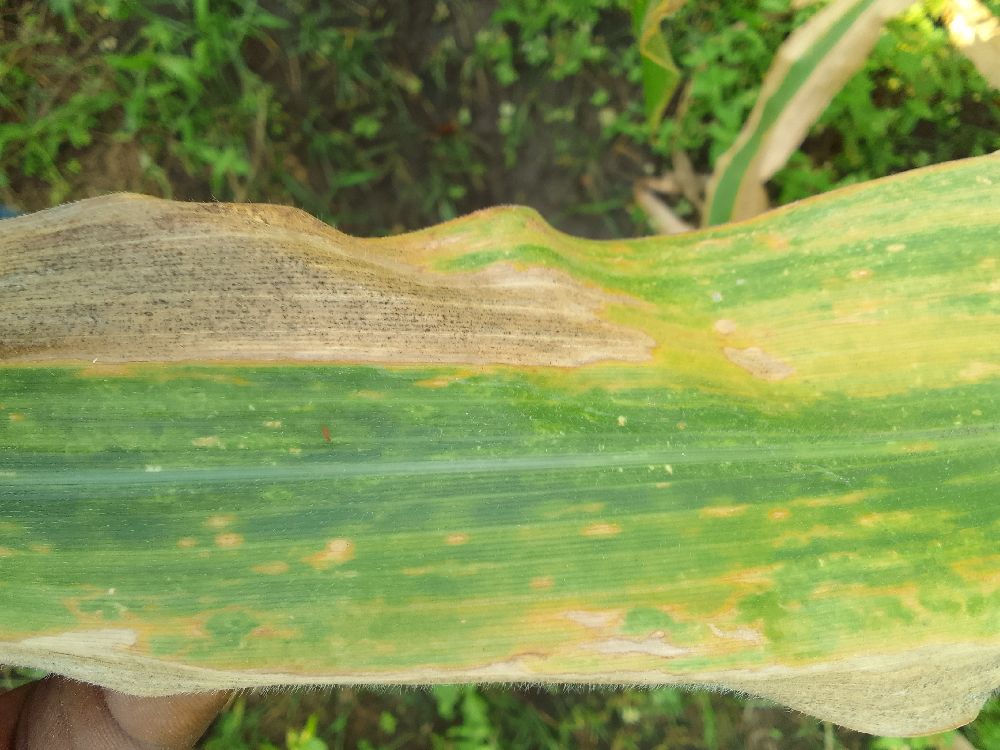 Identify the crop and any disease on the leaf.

maize, maize lethal necrosis
